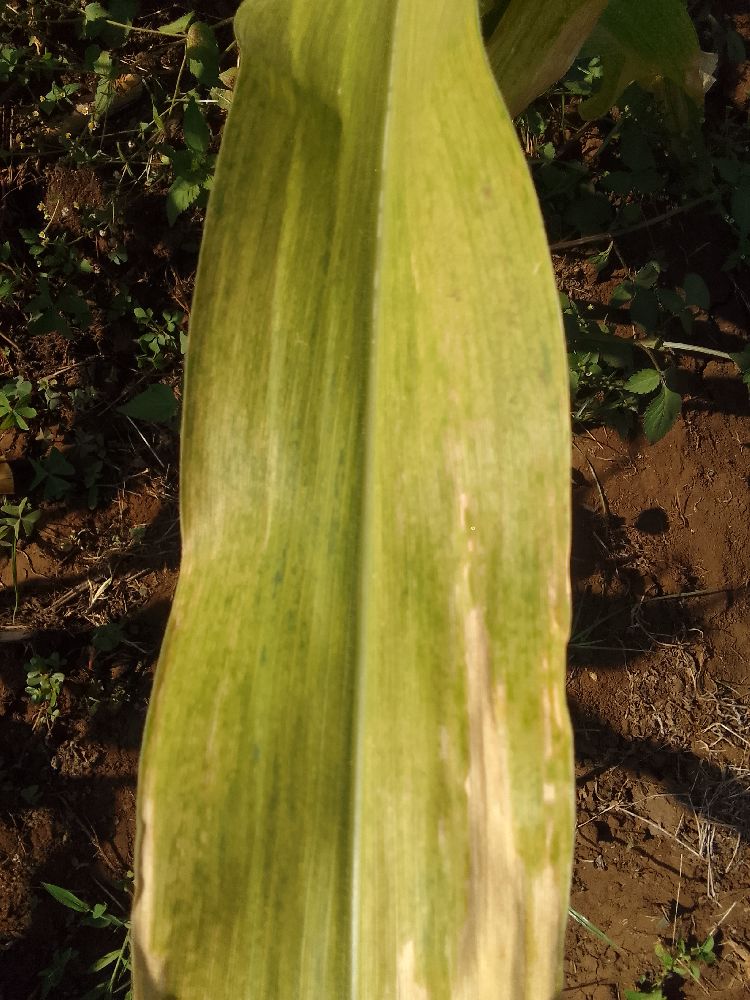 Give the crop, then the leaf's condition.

maize, maize lethal necrosis
